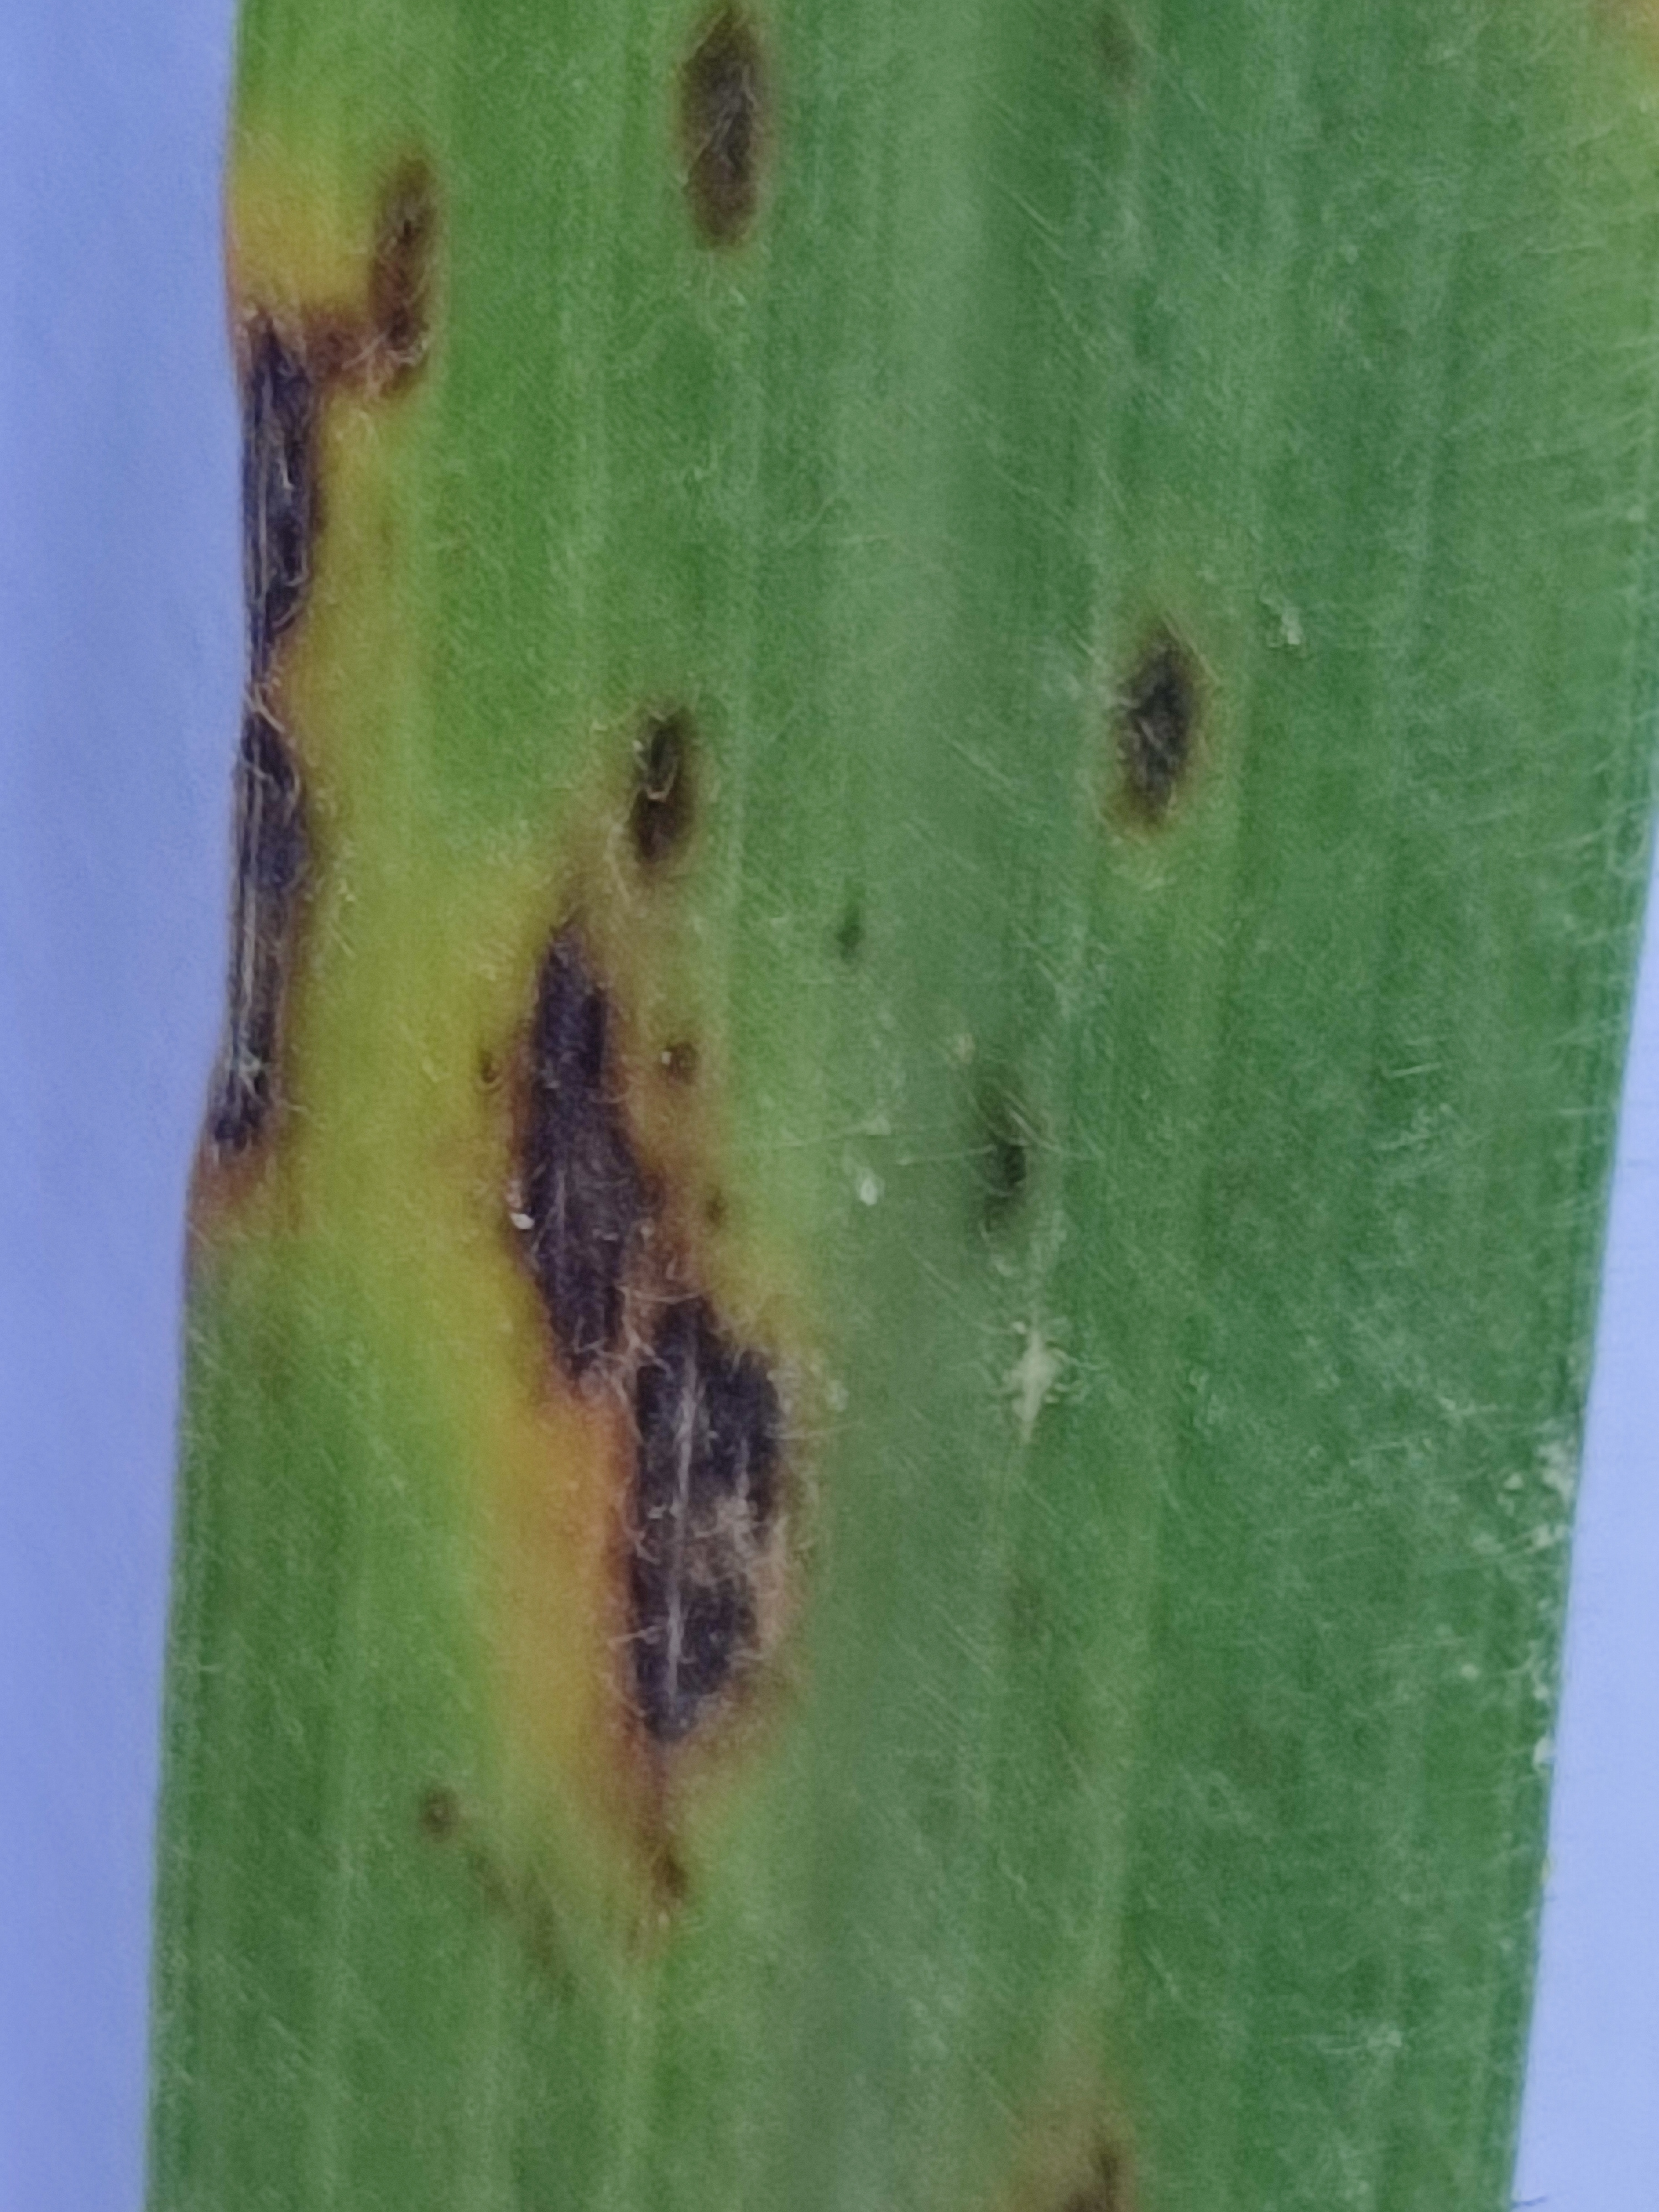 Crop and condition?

pearl millet, pyricularia sp.
